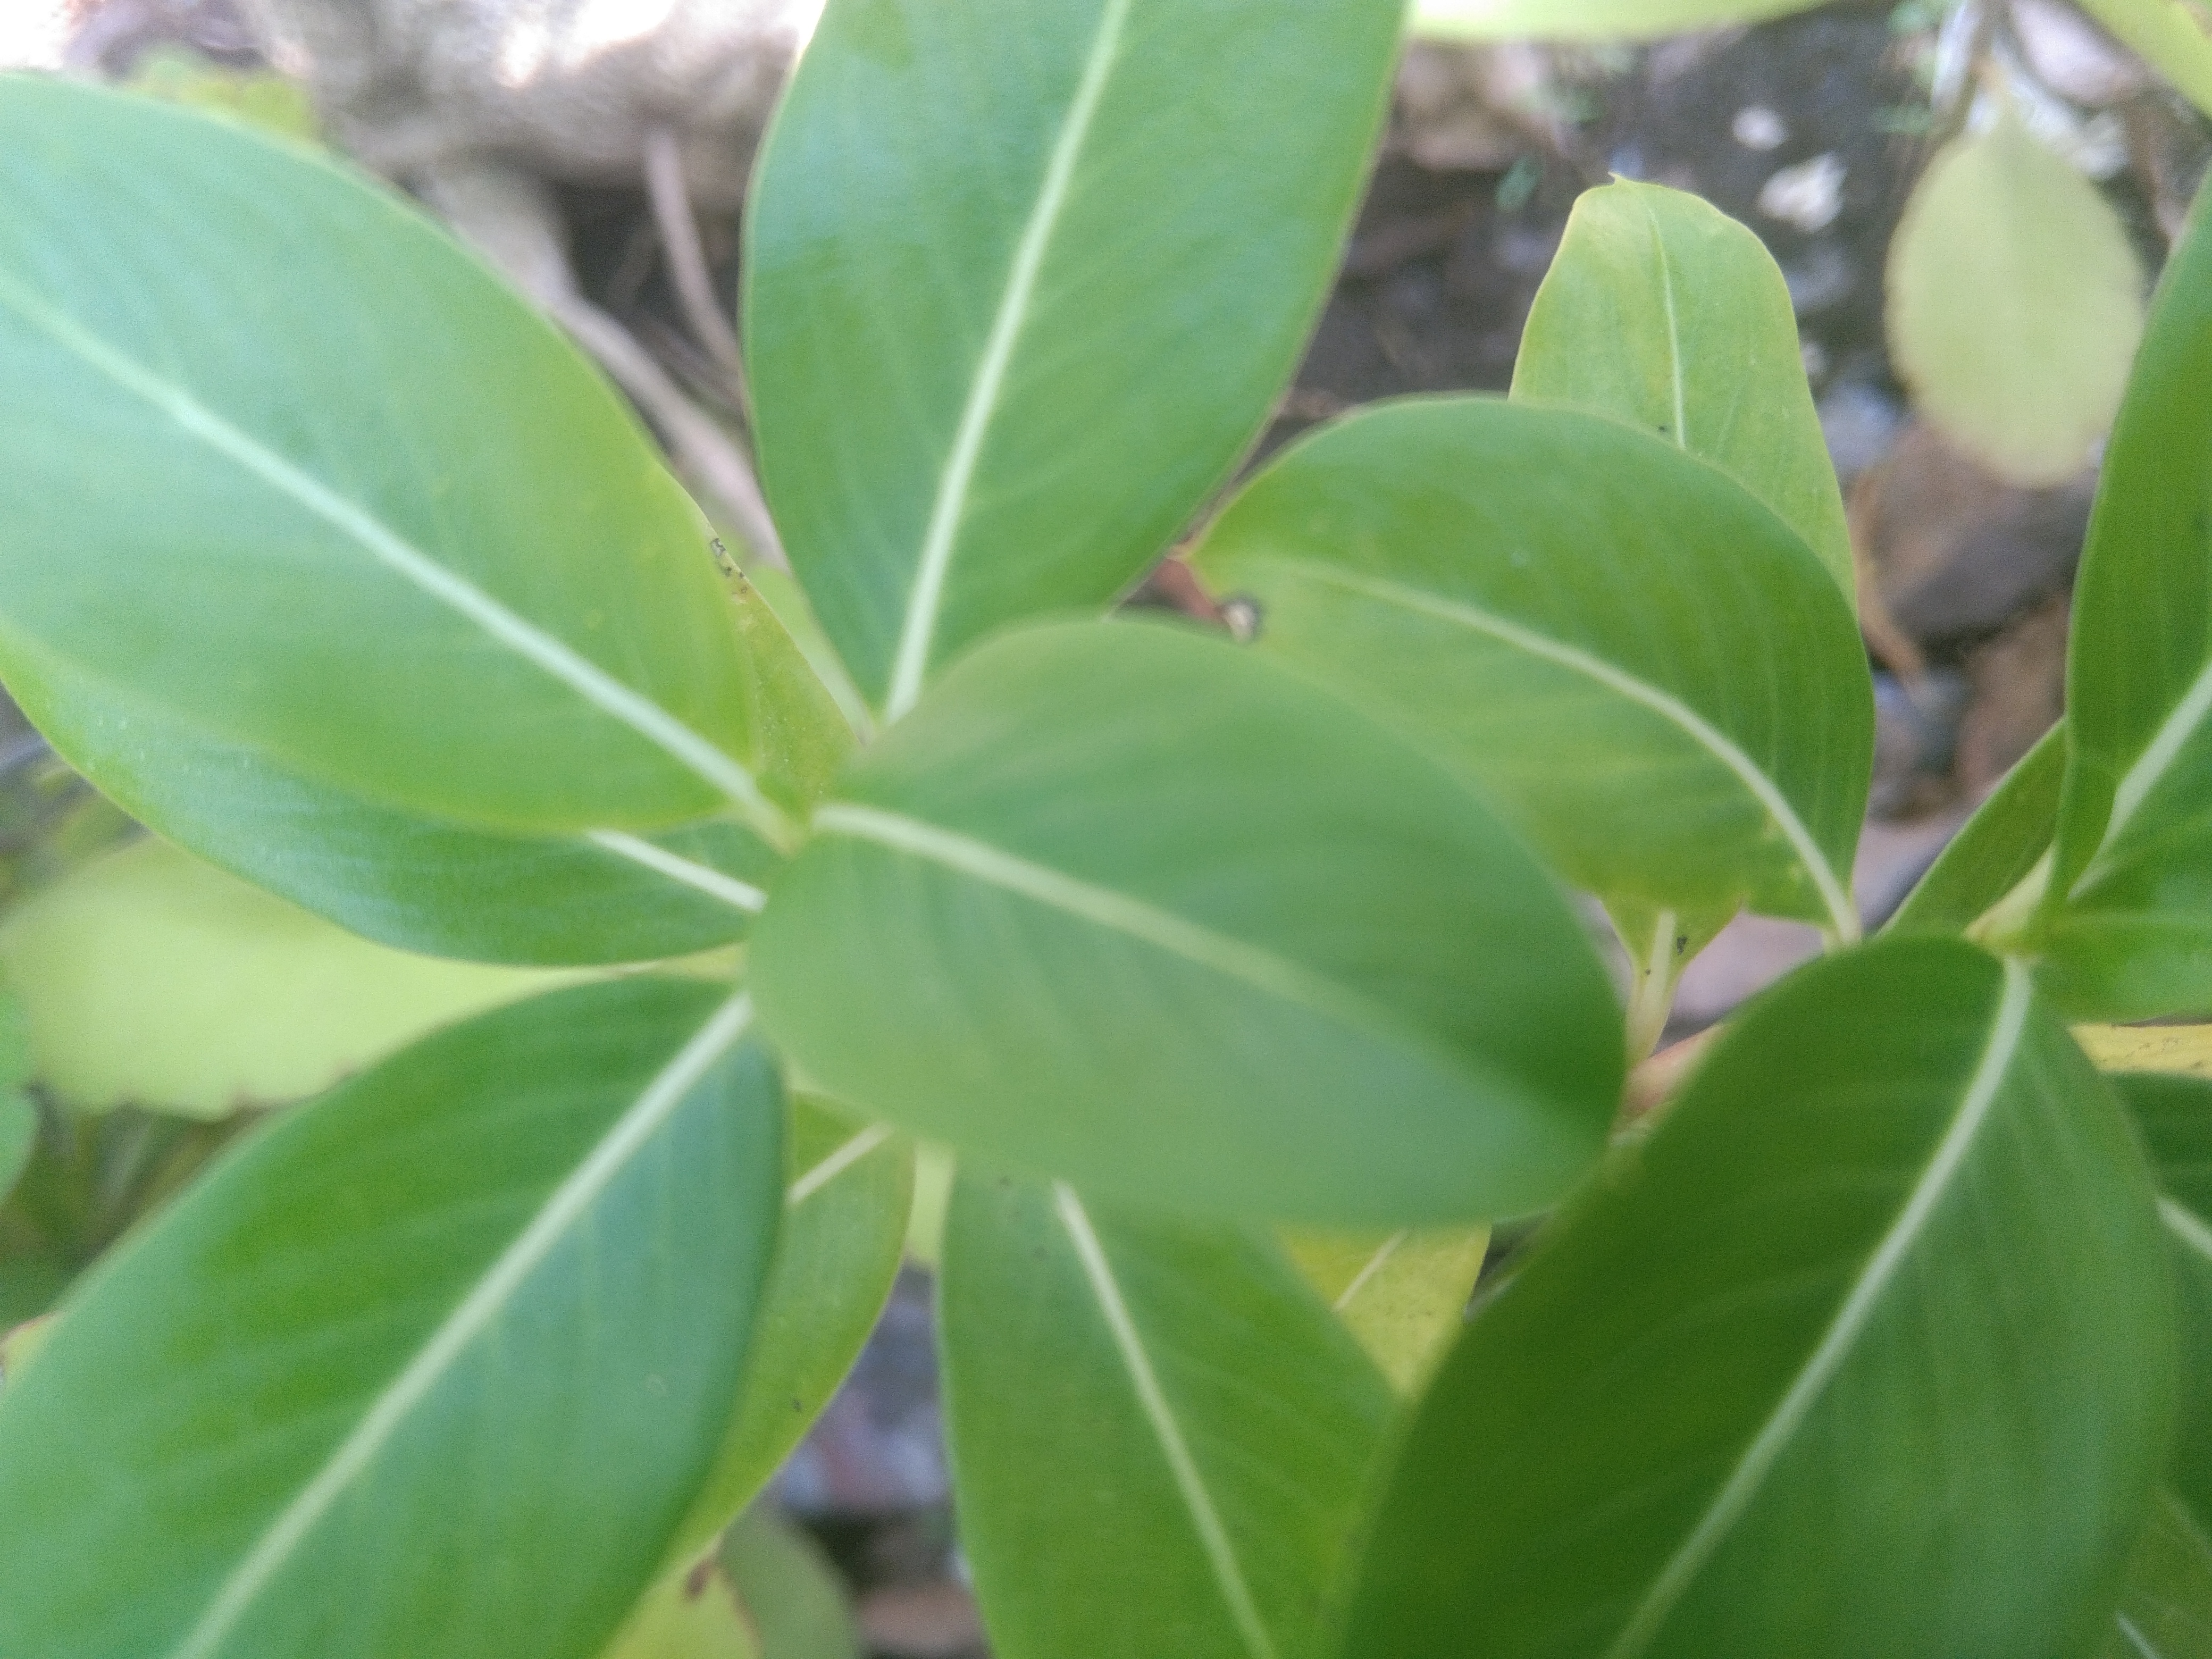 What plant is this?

rose periwinkle
